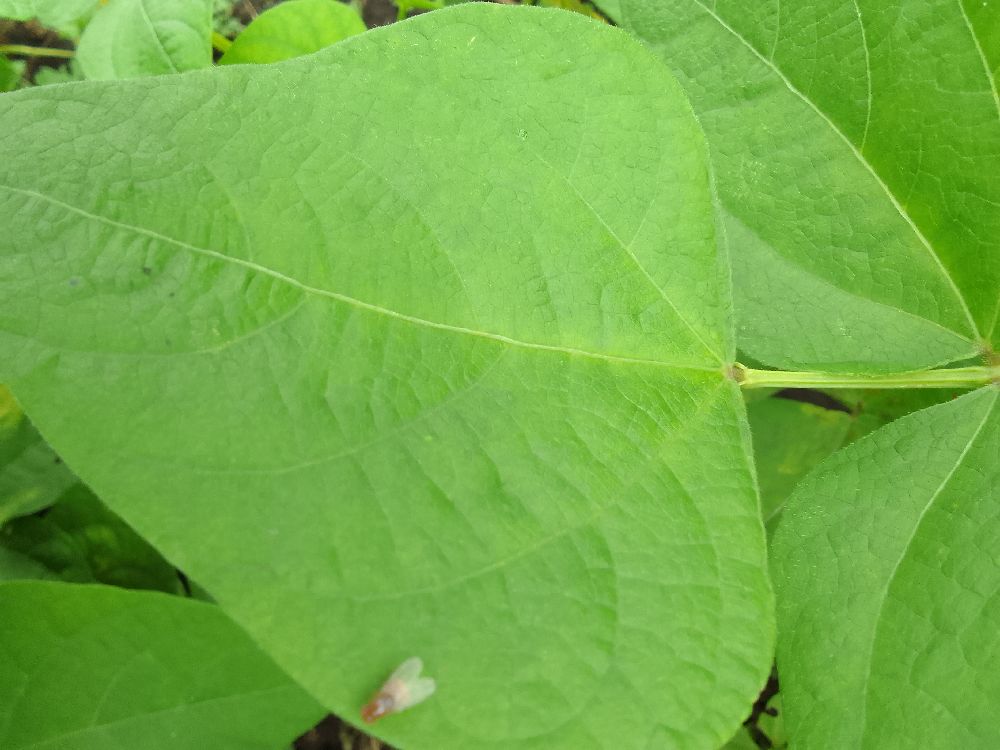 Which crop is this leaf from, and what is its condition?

common bean, healthy
